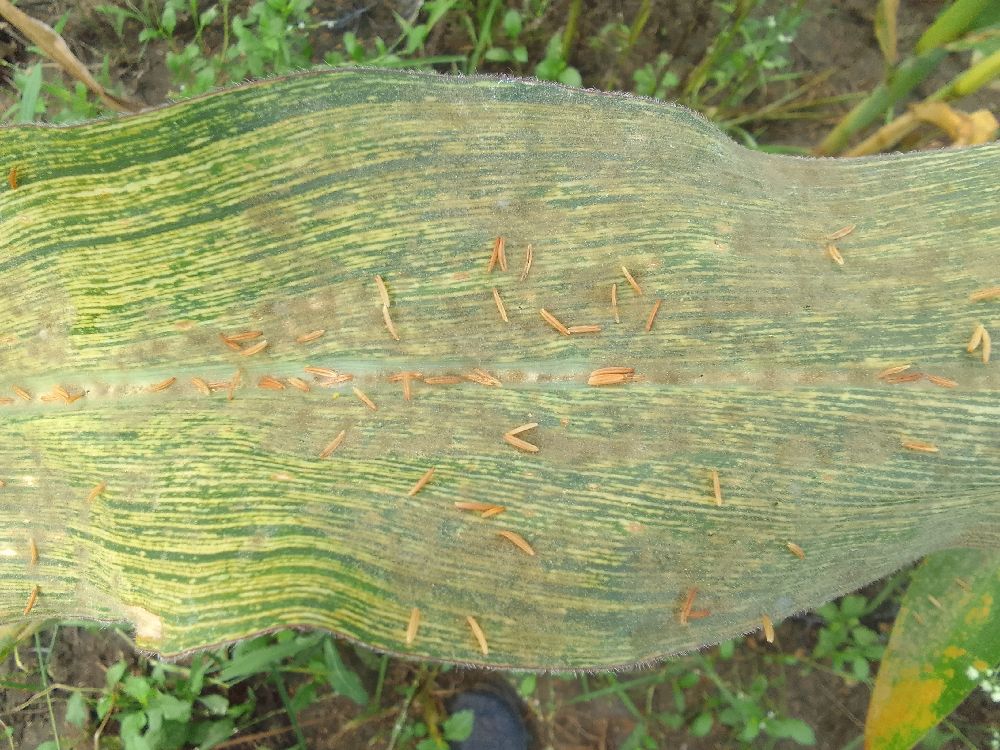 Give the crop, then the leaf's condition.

maize, maize streak virus
